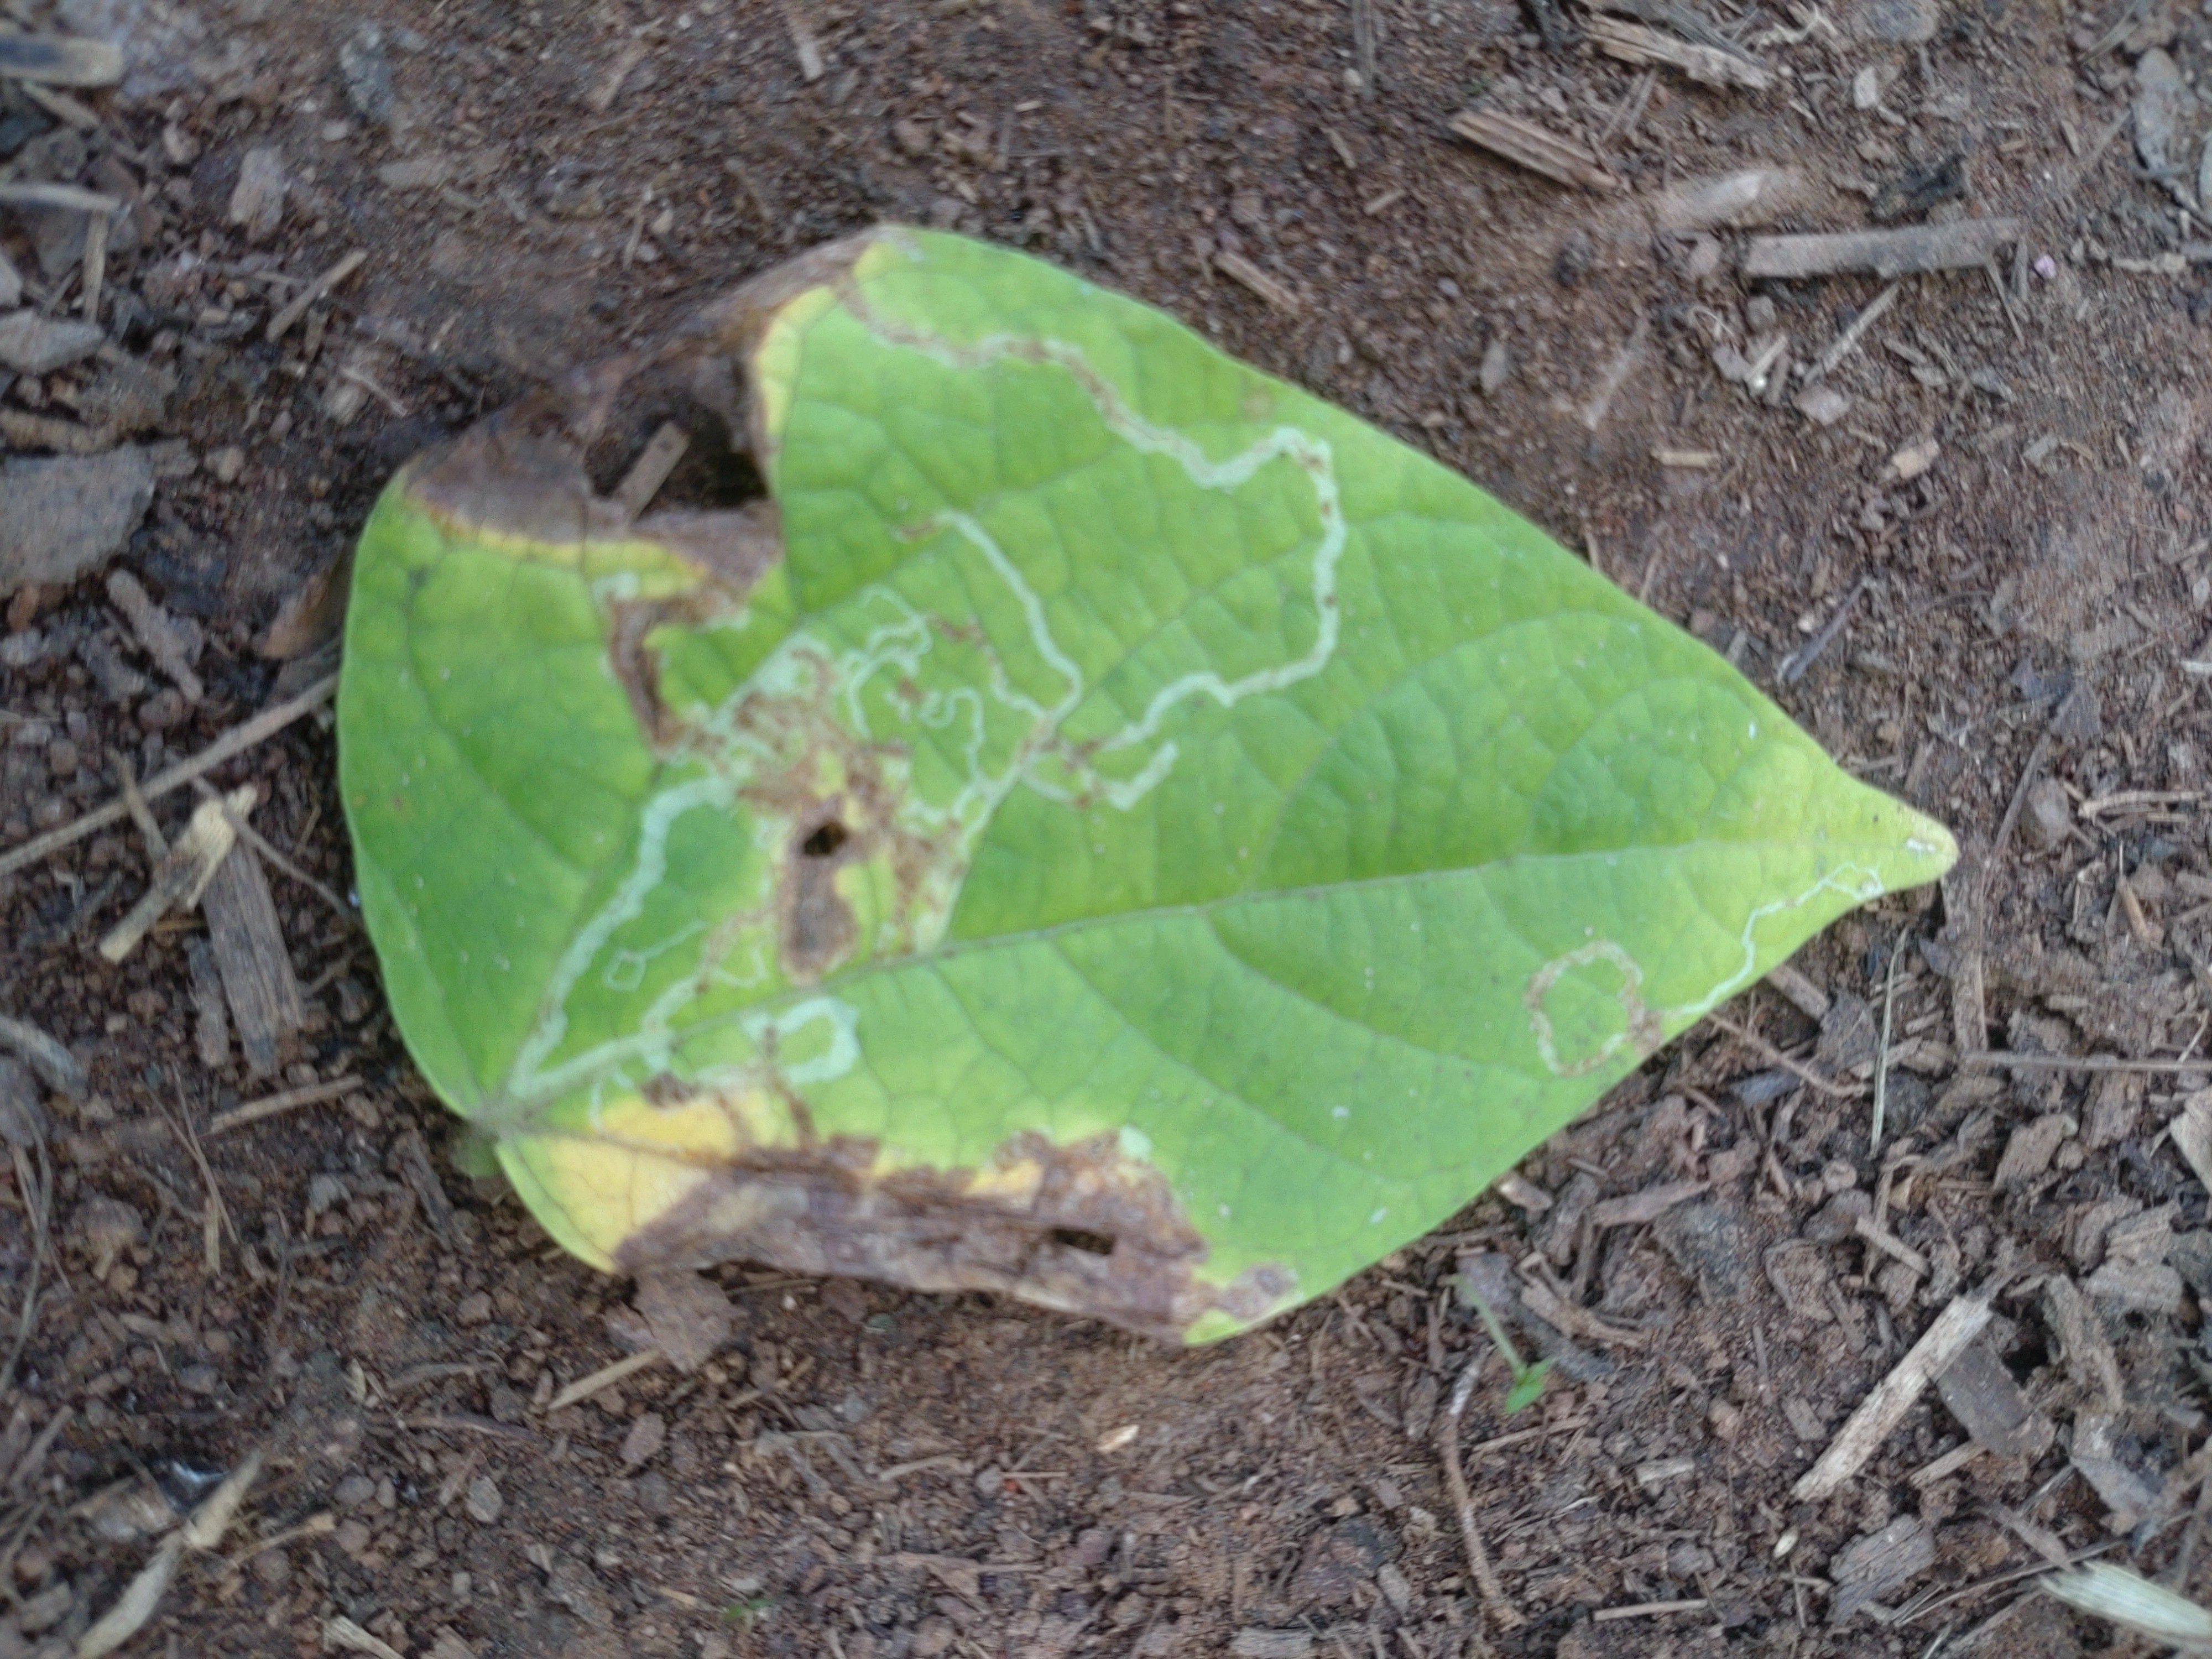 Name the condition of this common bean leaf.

anthracnose
